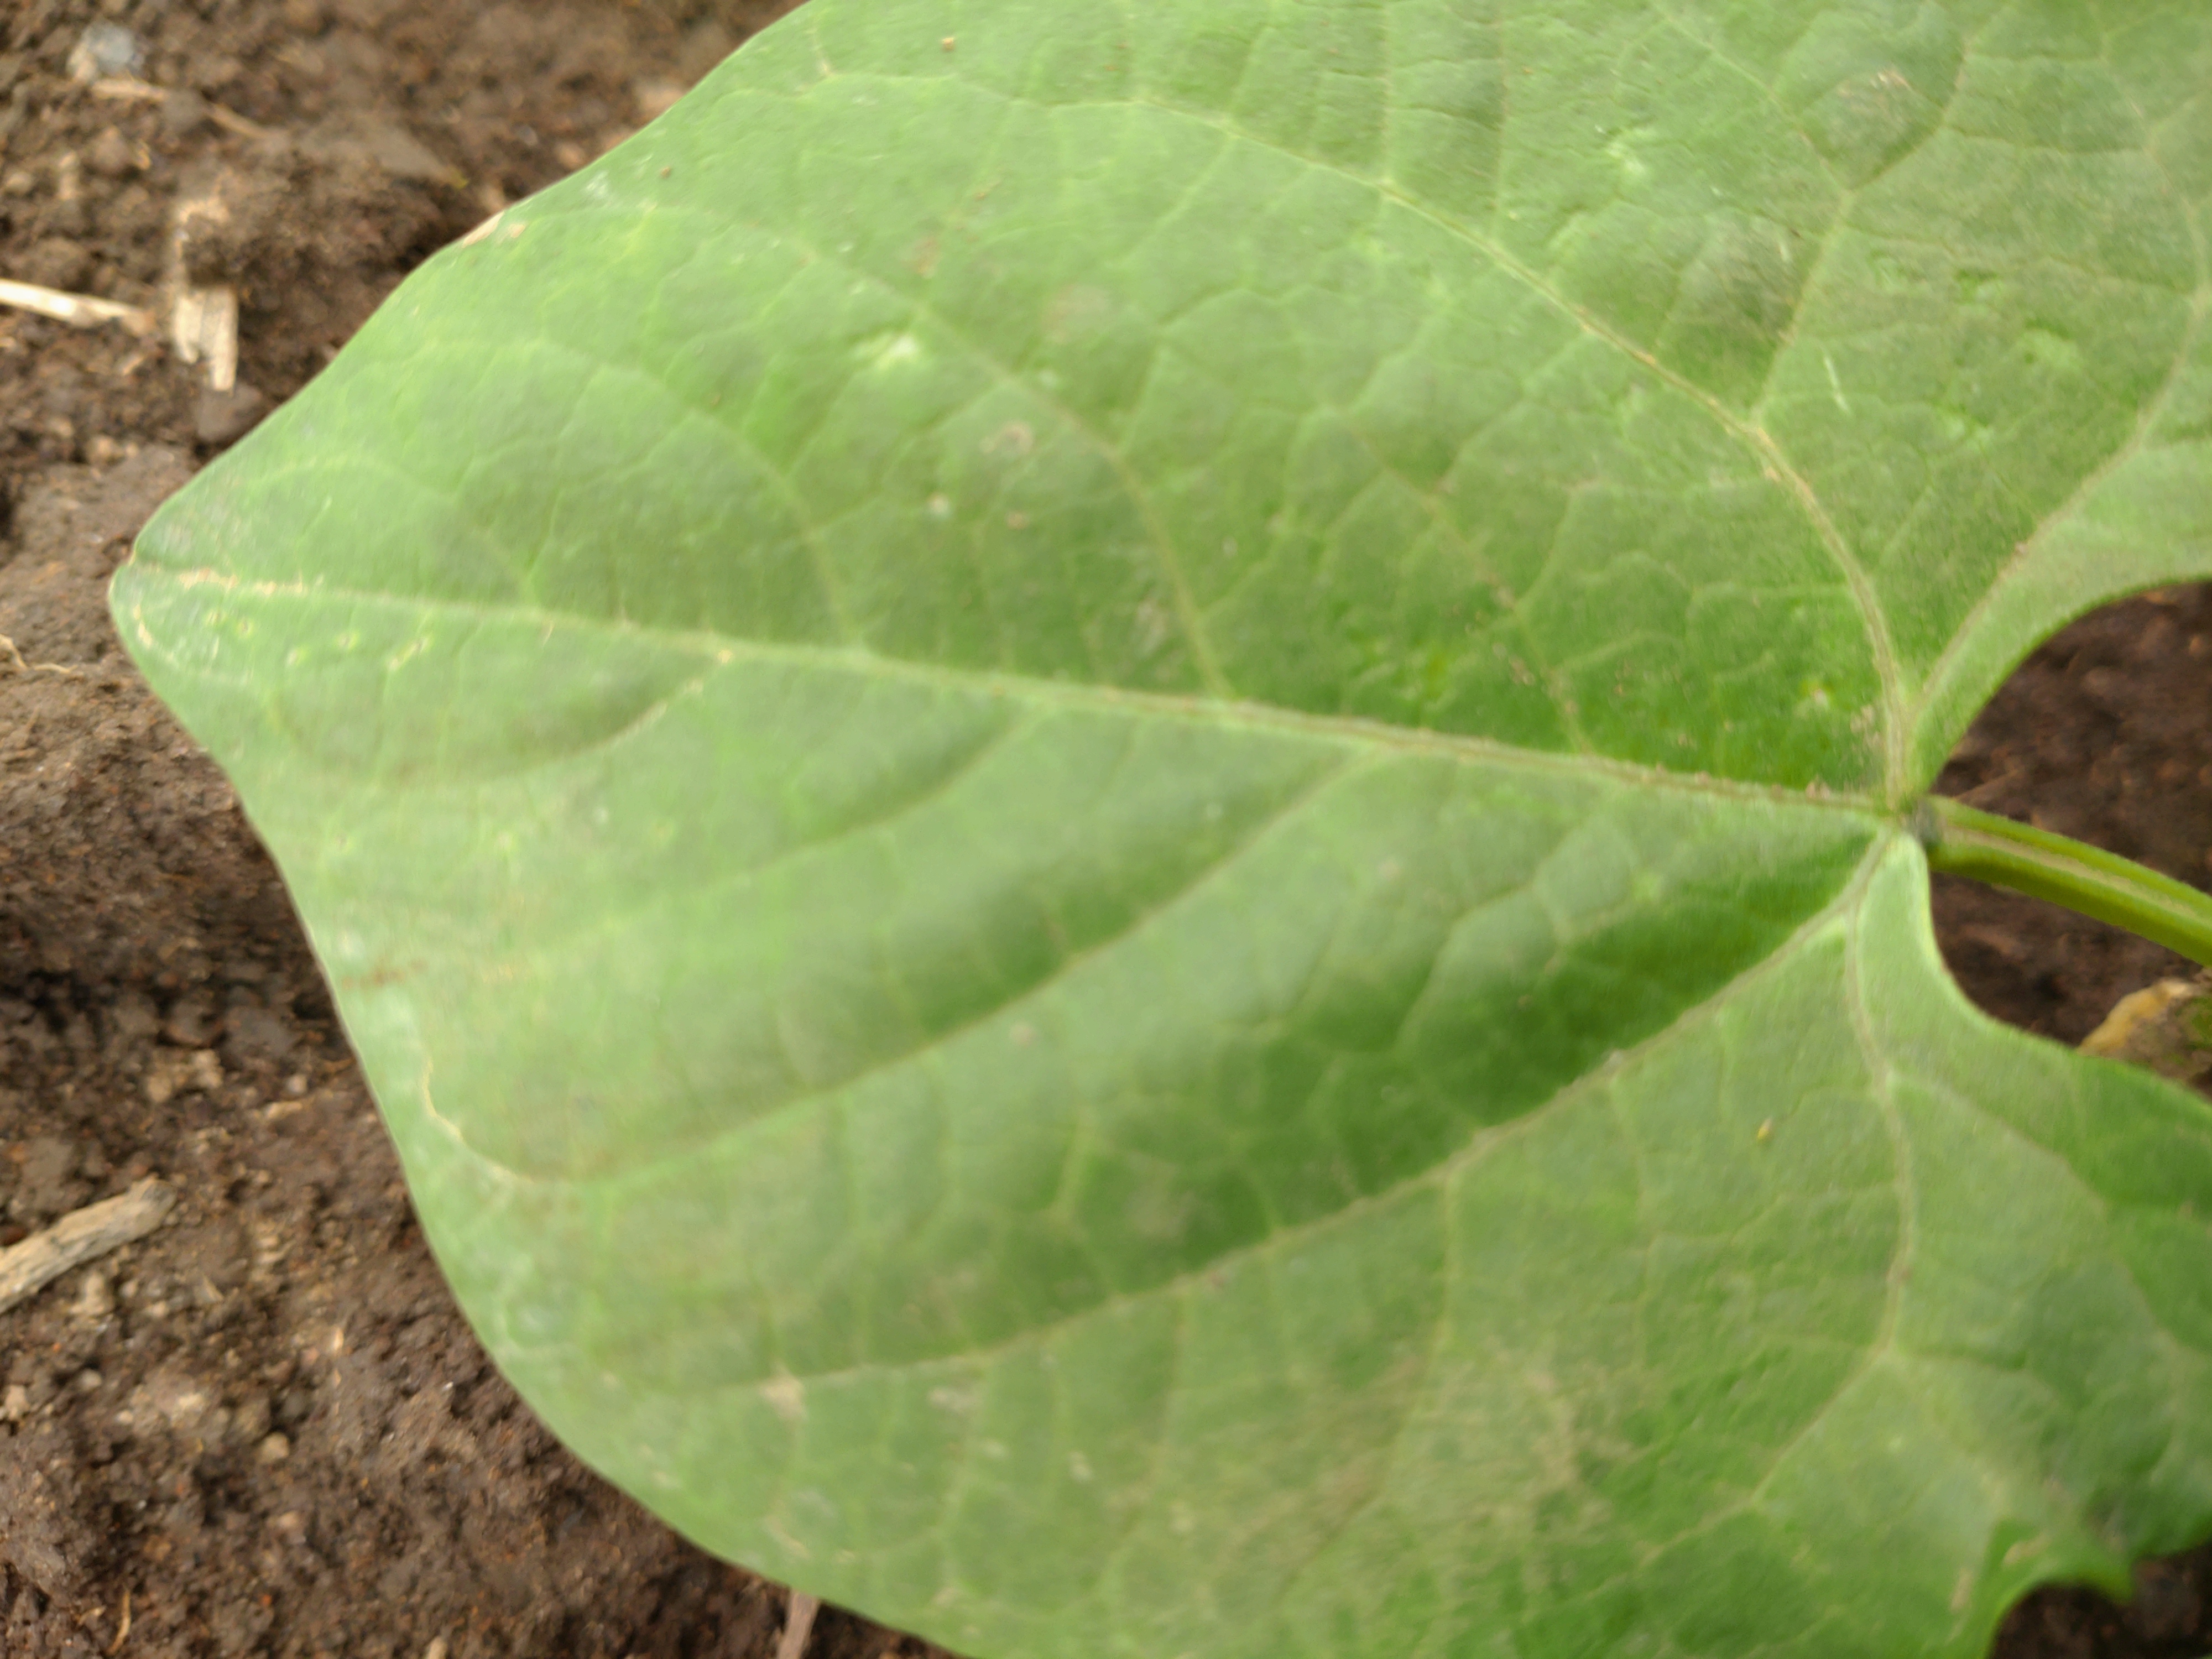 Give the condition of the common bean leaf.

healthy
